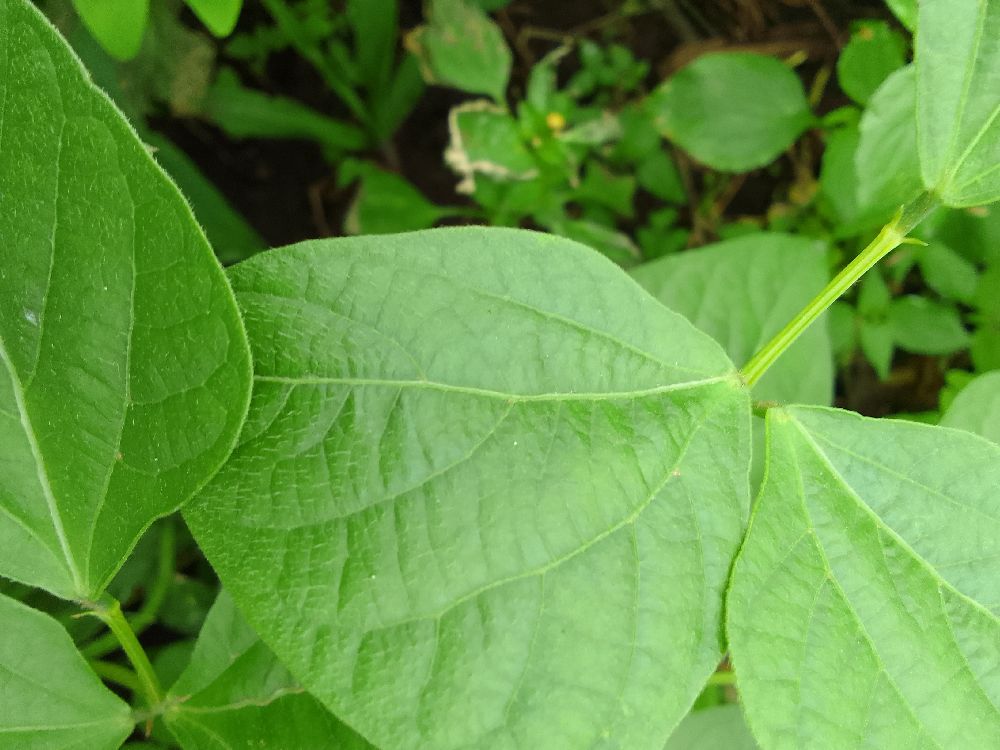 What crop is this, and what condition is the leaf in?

common bean, healthy
